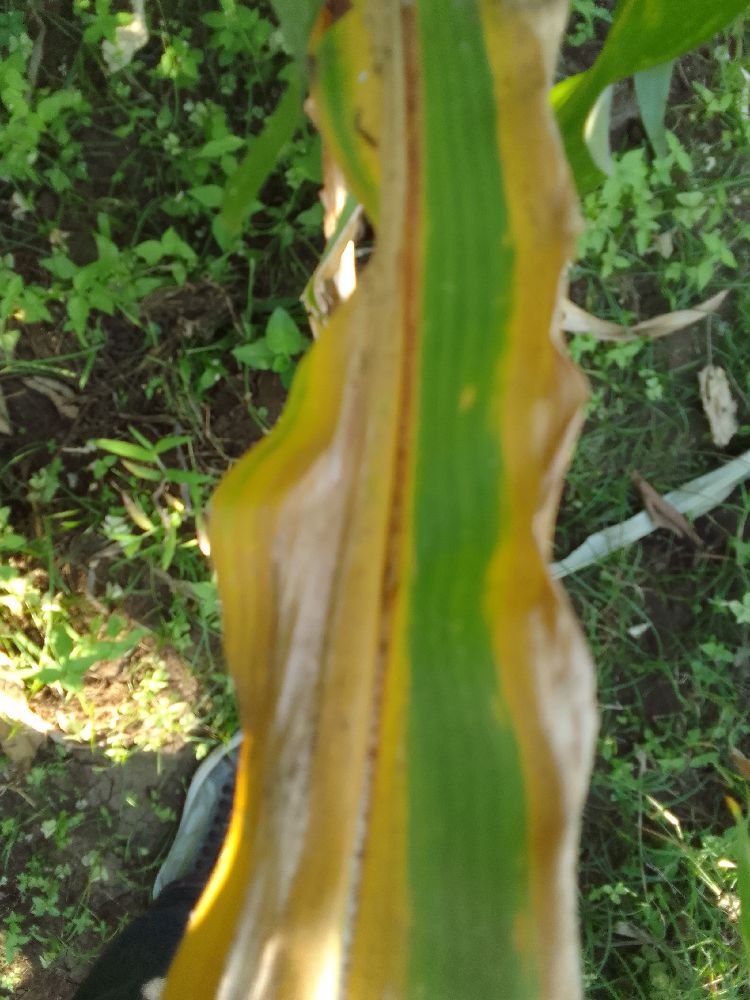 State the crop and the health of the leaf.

maize, maize lethal necrosis
